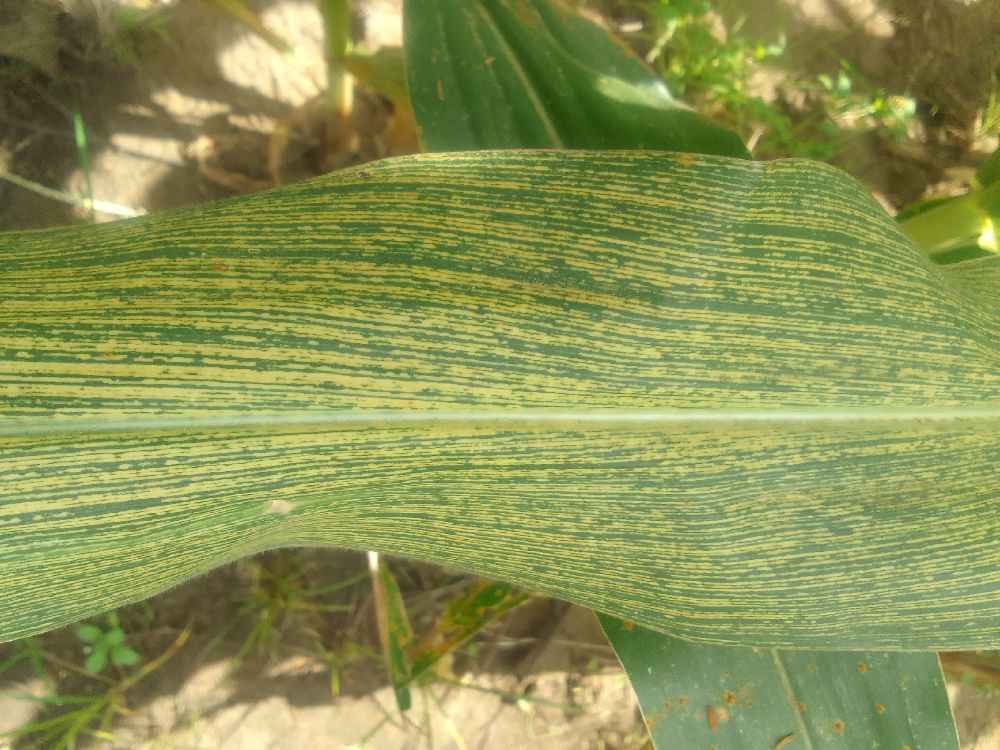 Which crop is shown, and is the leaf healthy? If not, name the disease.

maize, maize streak virus
